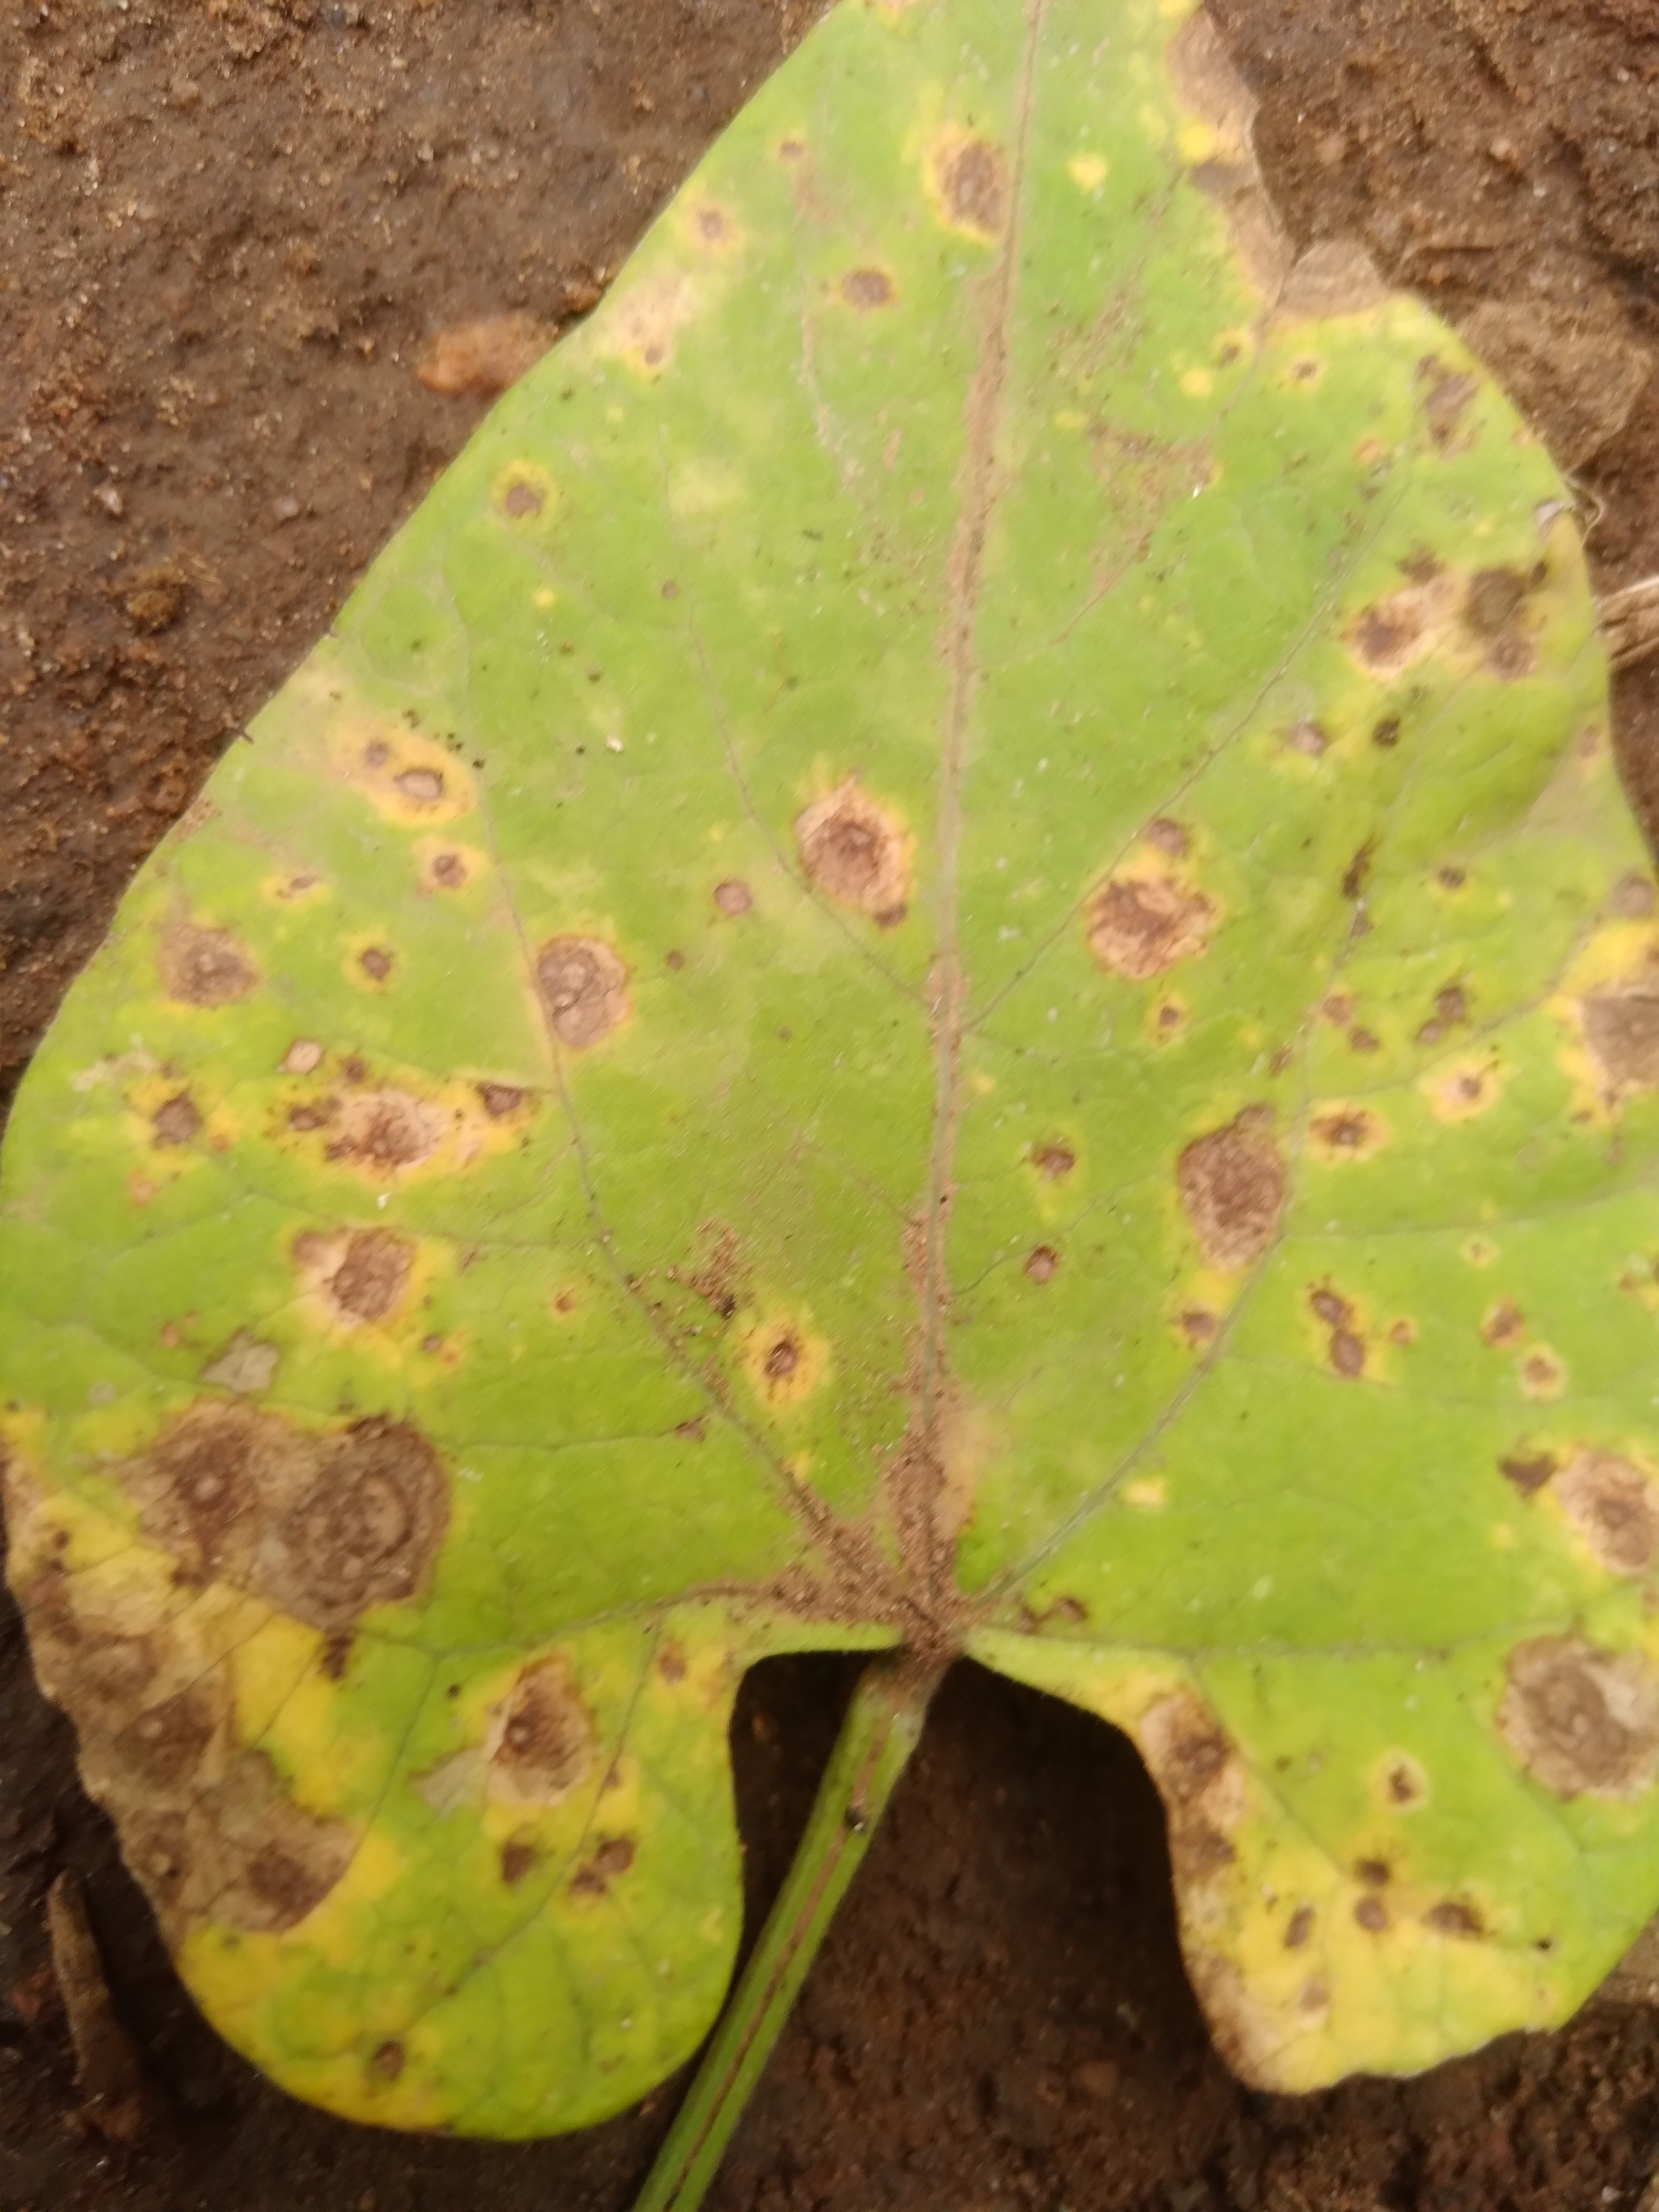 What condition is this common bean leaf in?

rust
